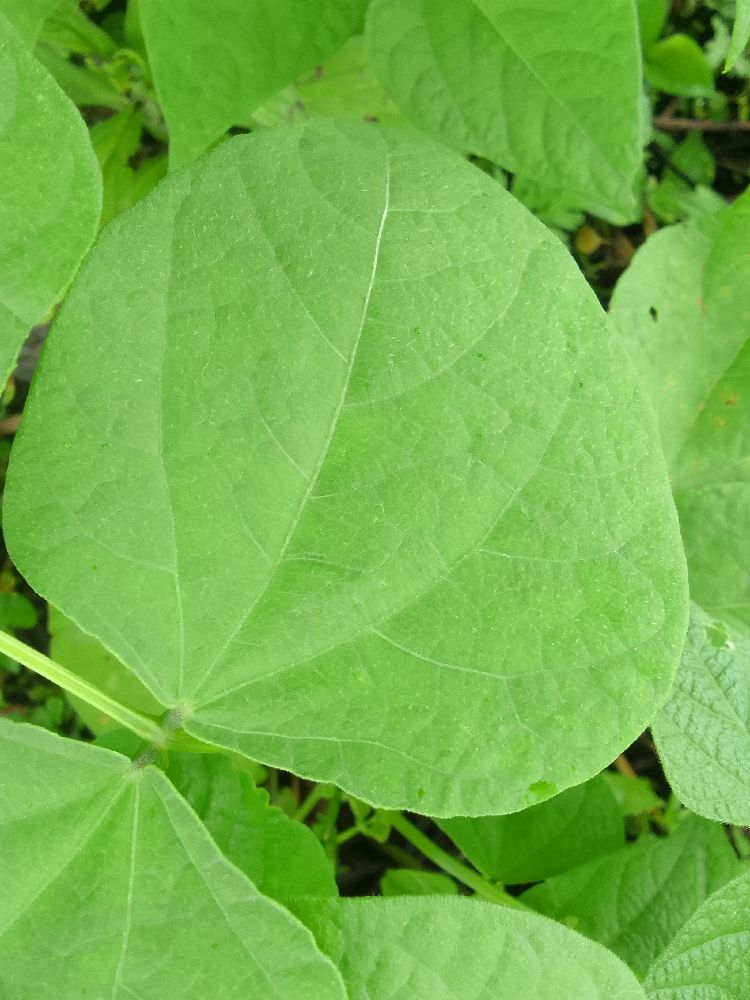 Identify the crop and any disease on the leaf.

common bean, healthy
